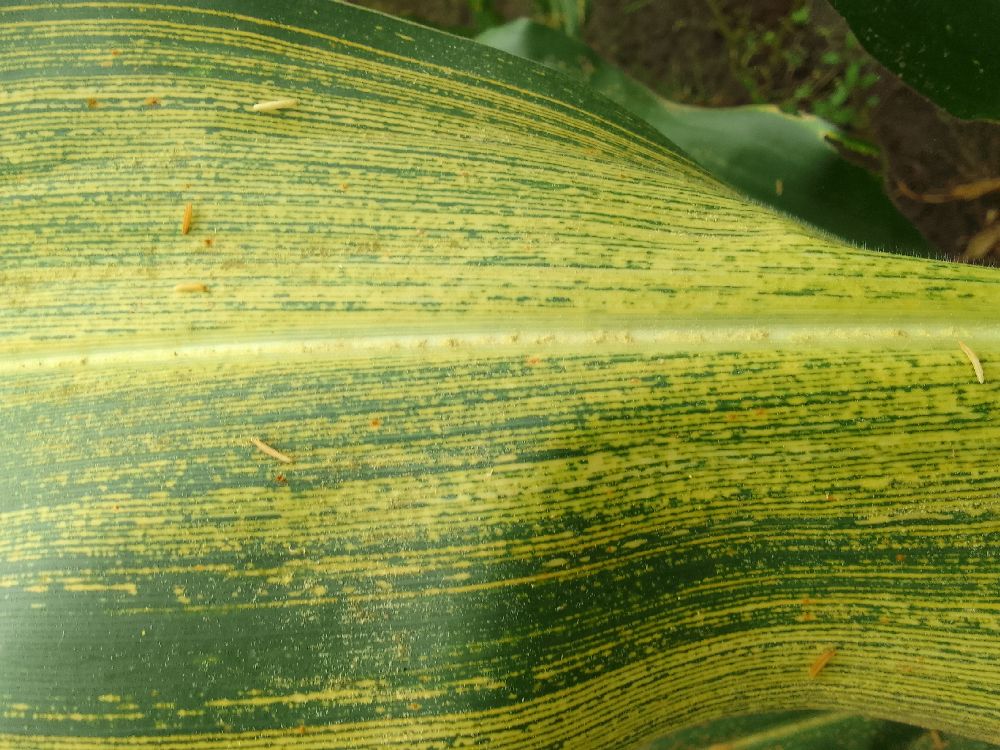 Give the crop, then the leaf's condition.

maize, maize streak virus
